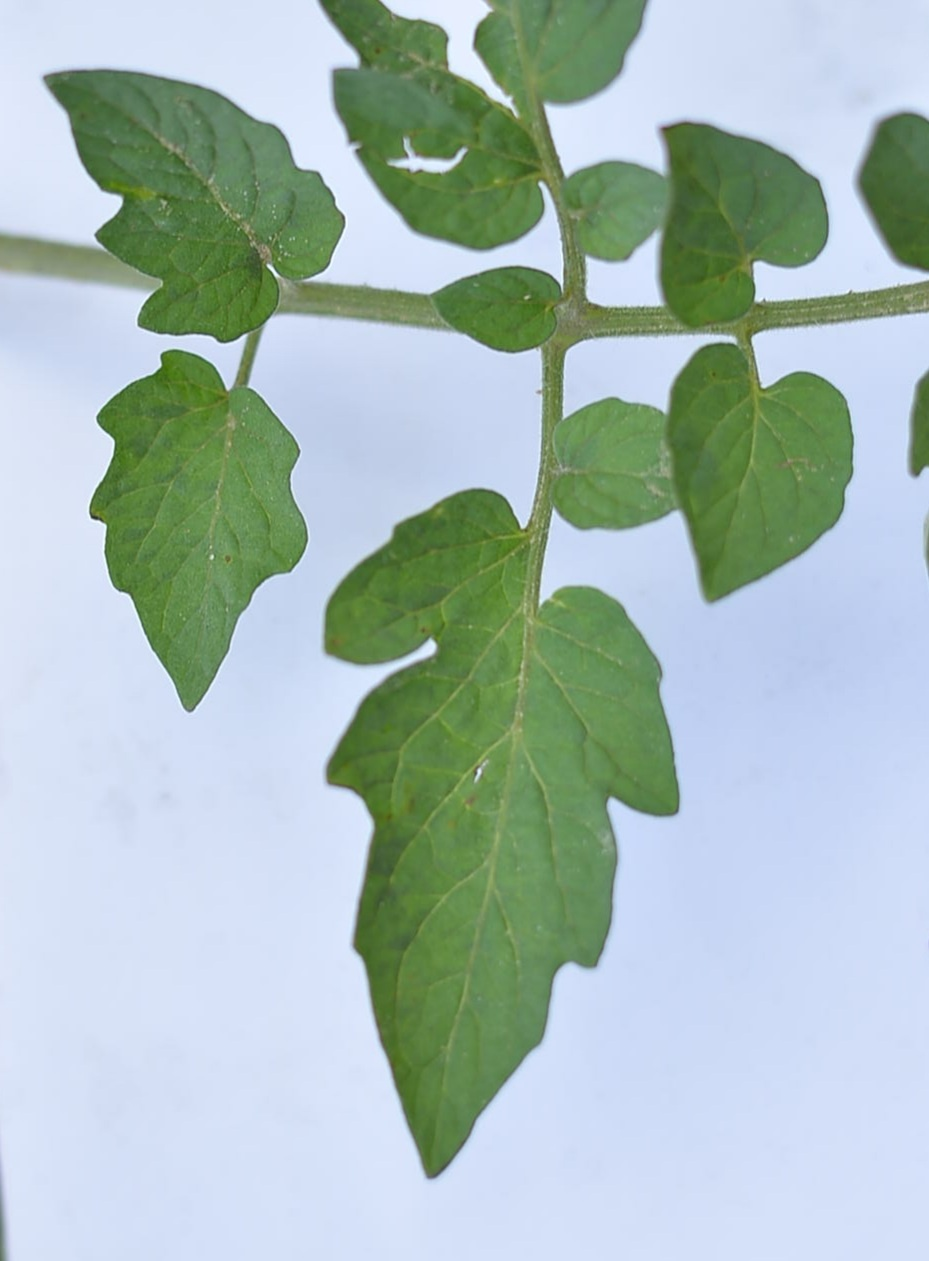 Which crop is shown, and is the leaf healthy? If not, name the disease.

tomato, healthy
